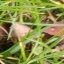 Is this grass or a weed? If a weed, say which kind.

grass
